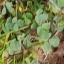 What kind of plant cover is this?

unstructured weed
